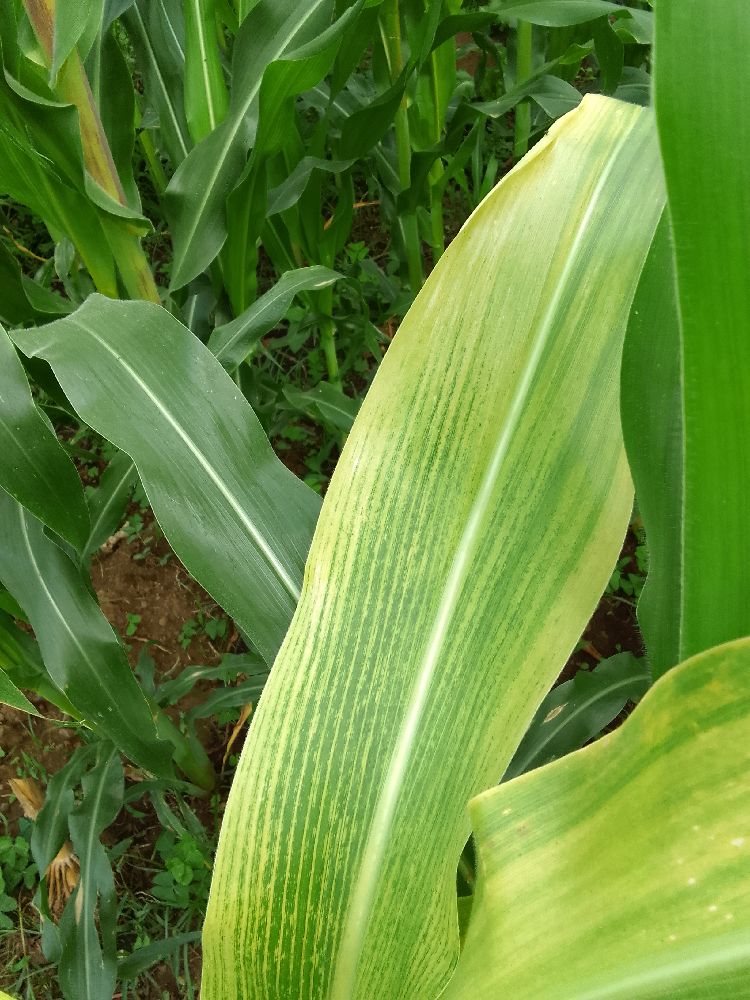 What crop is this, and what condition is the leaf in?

maize, maize lethal necrosis
